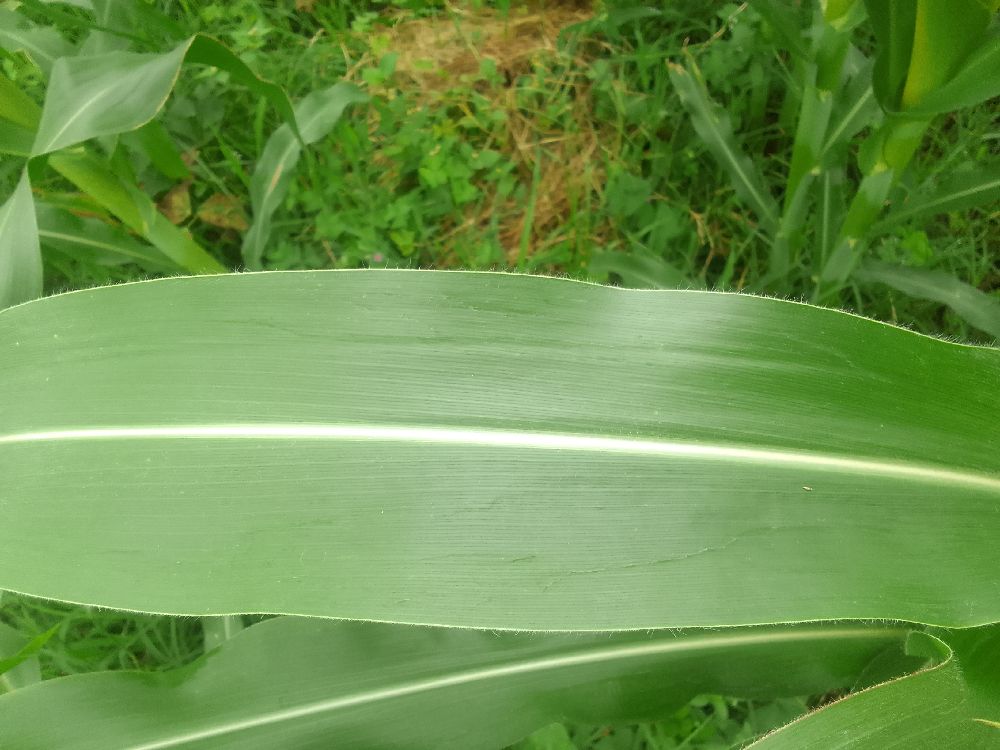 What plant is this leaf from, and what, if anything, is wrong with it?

maize, healthy
